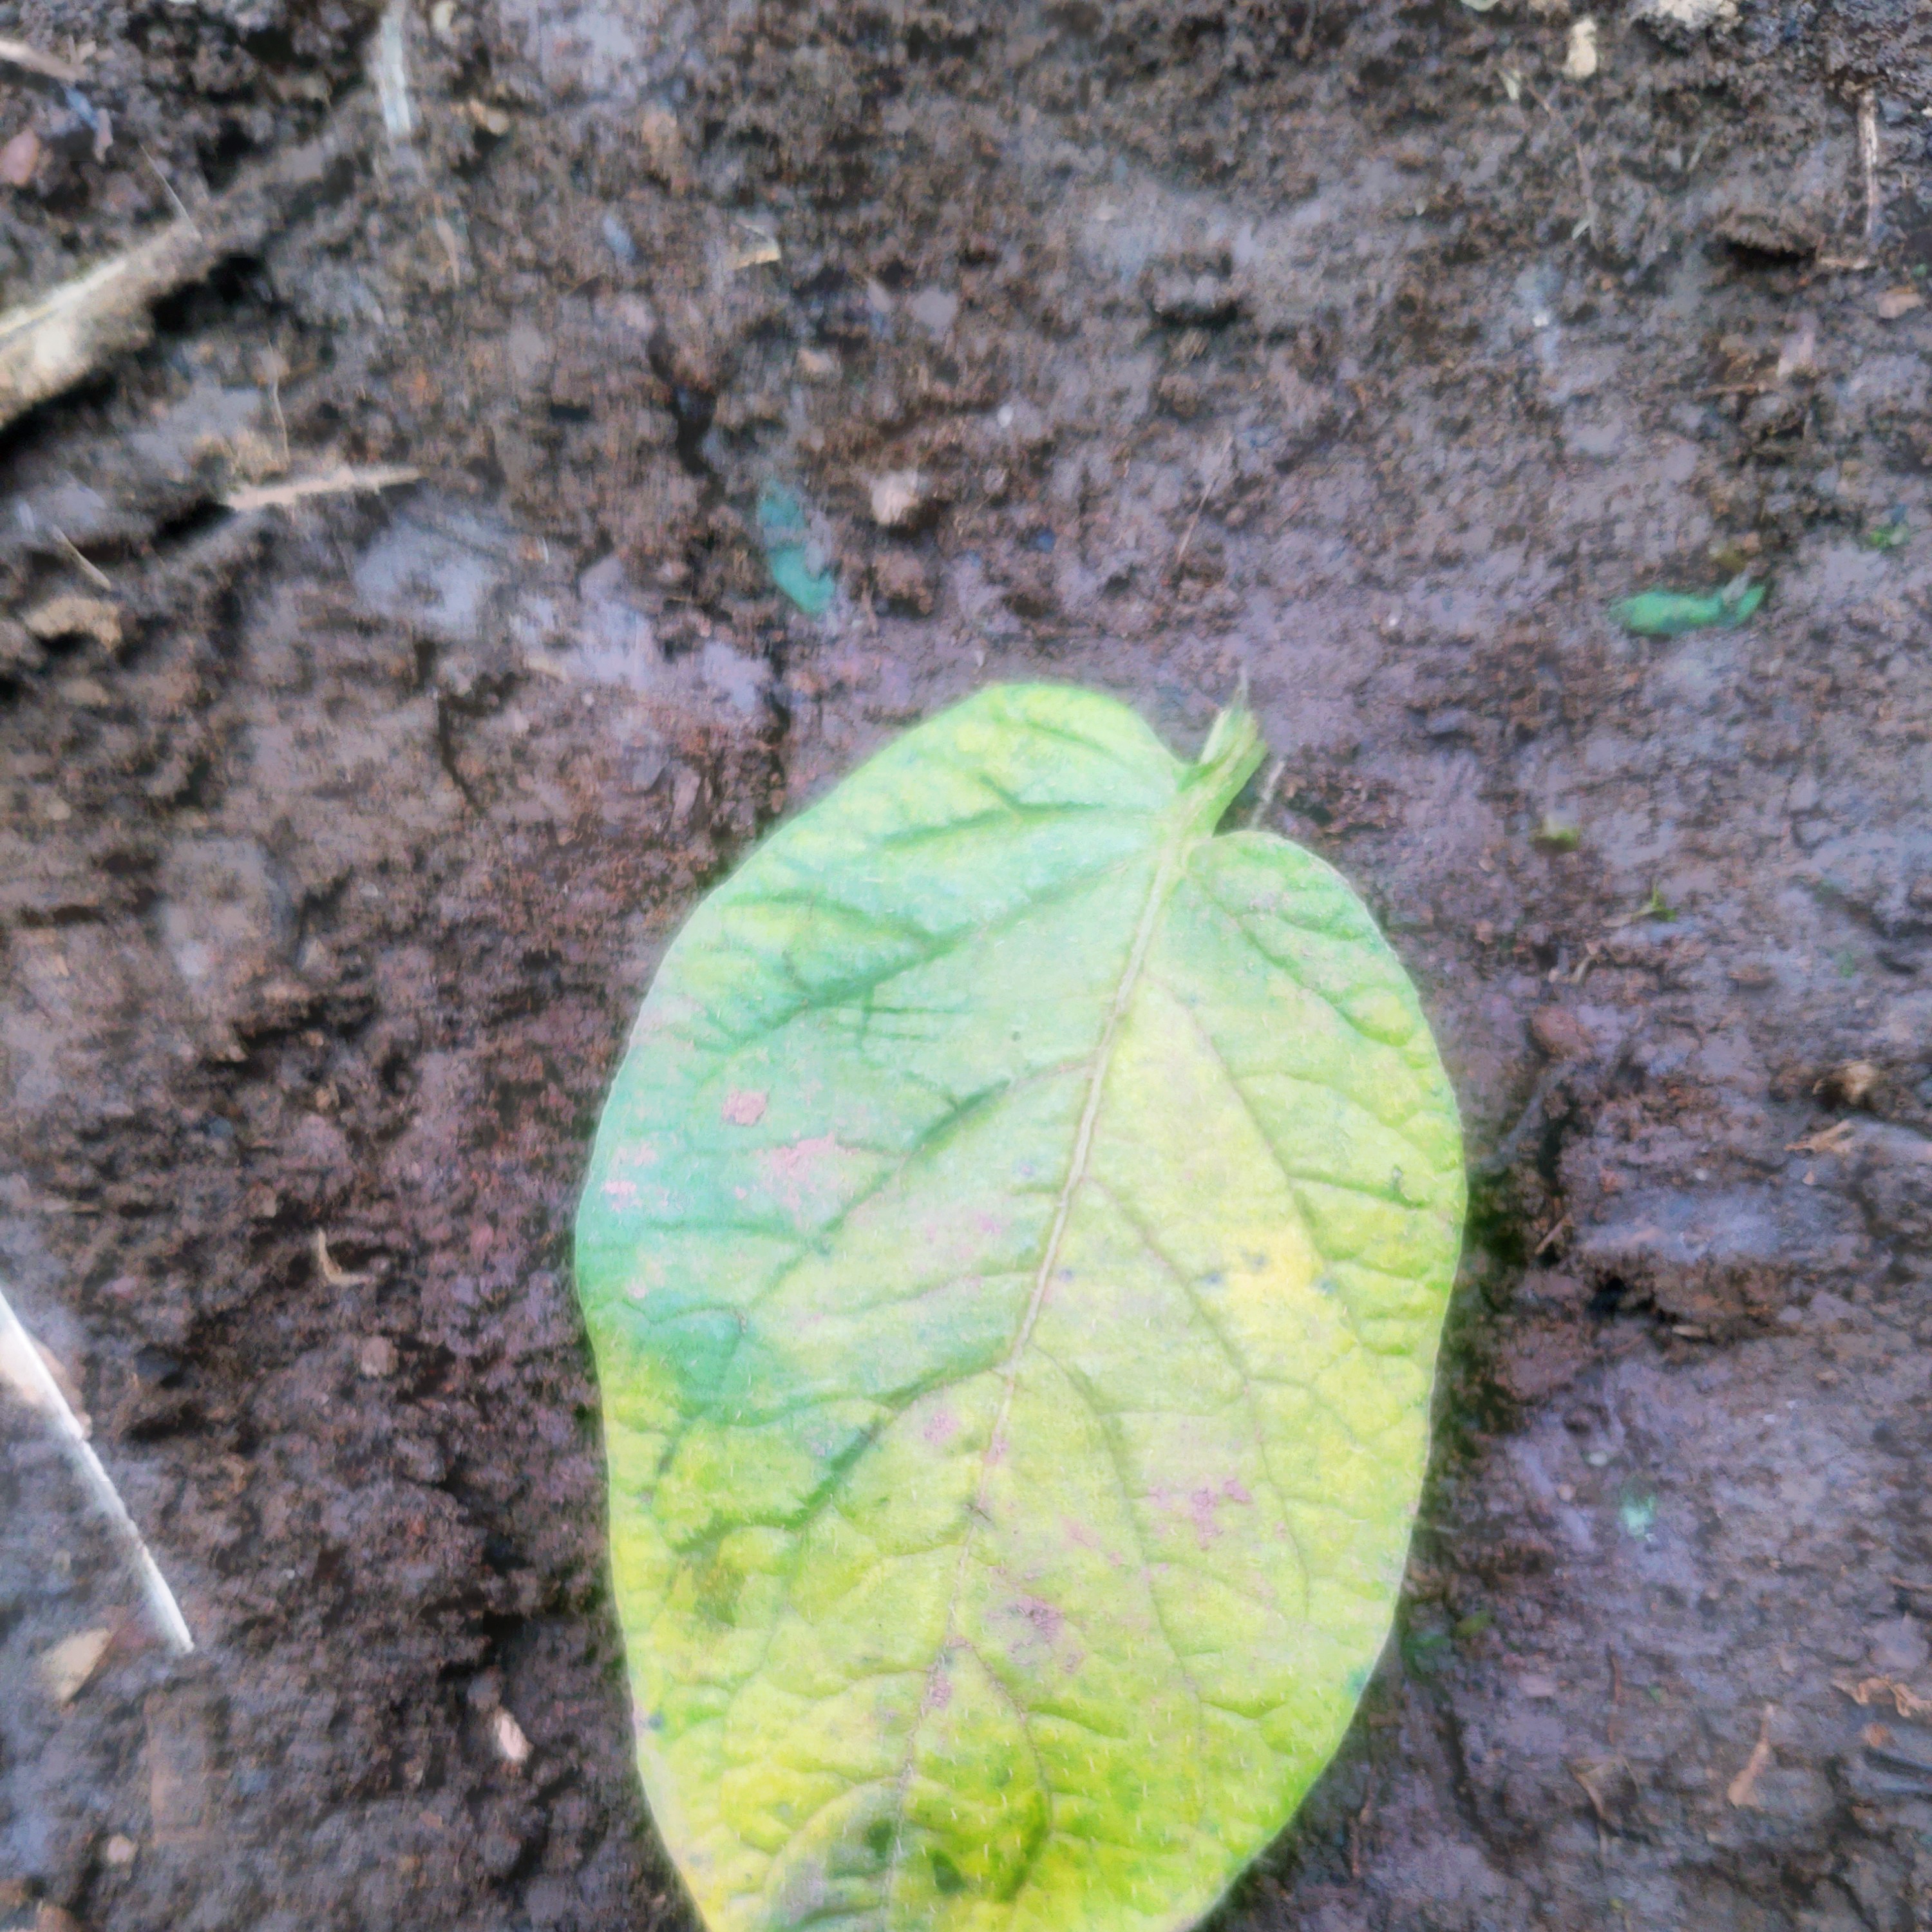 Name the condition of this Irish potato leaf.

late blight
